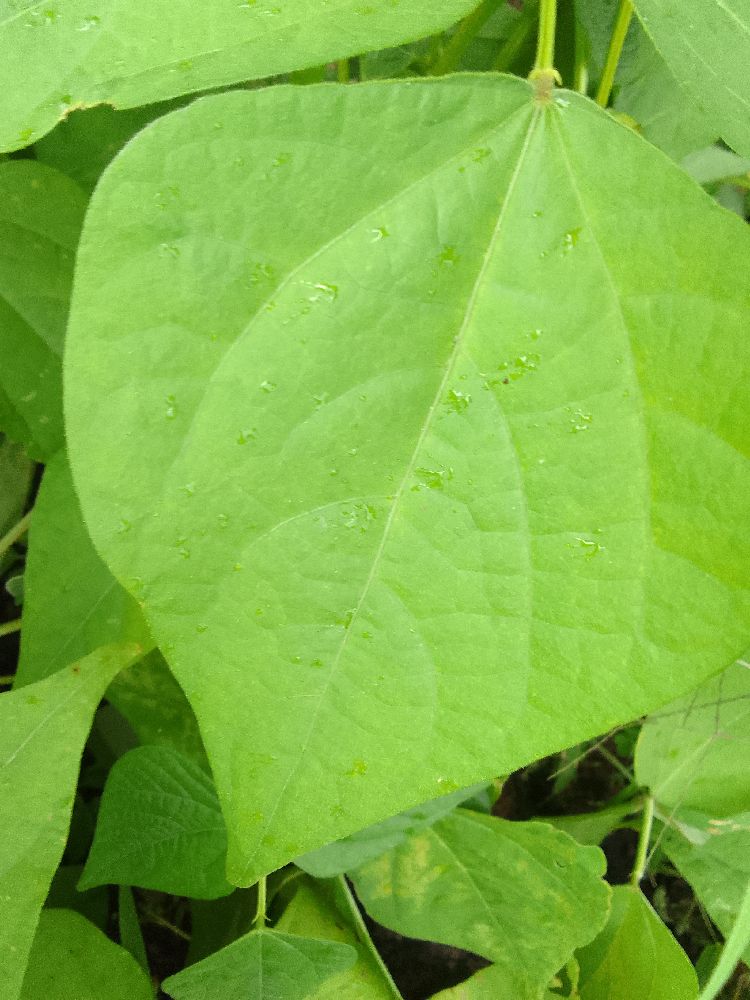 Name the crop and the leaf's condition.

common bean, healthy
